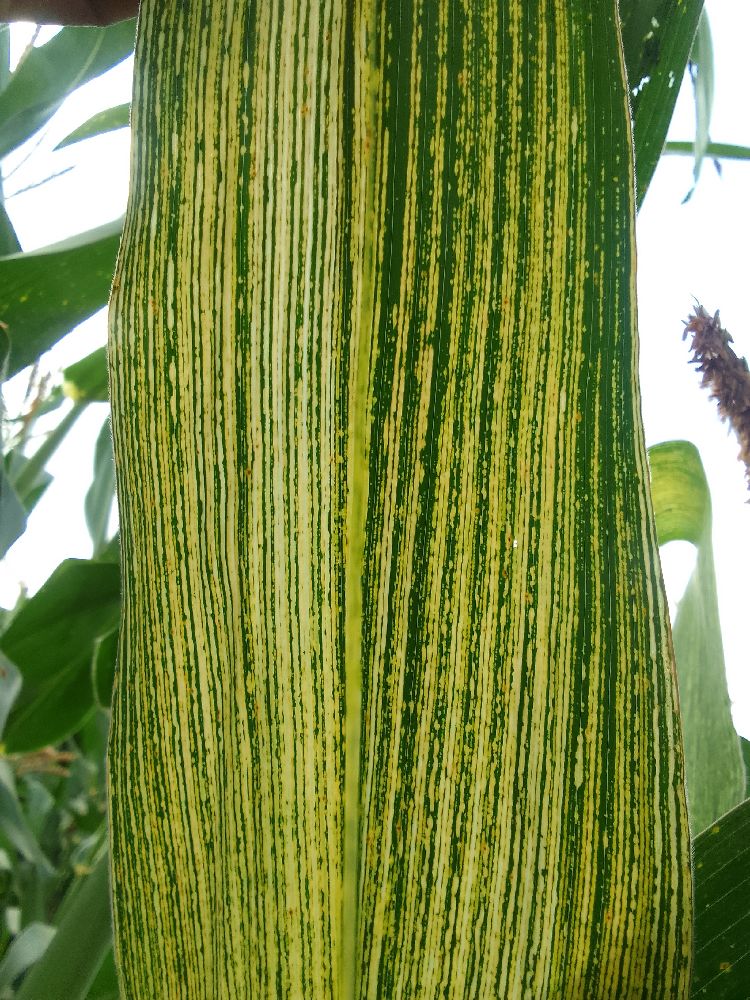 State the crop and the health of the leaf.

maize, maize streak virus
